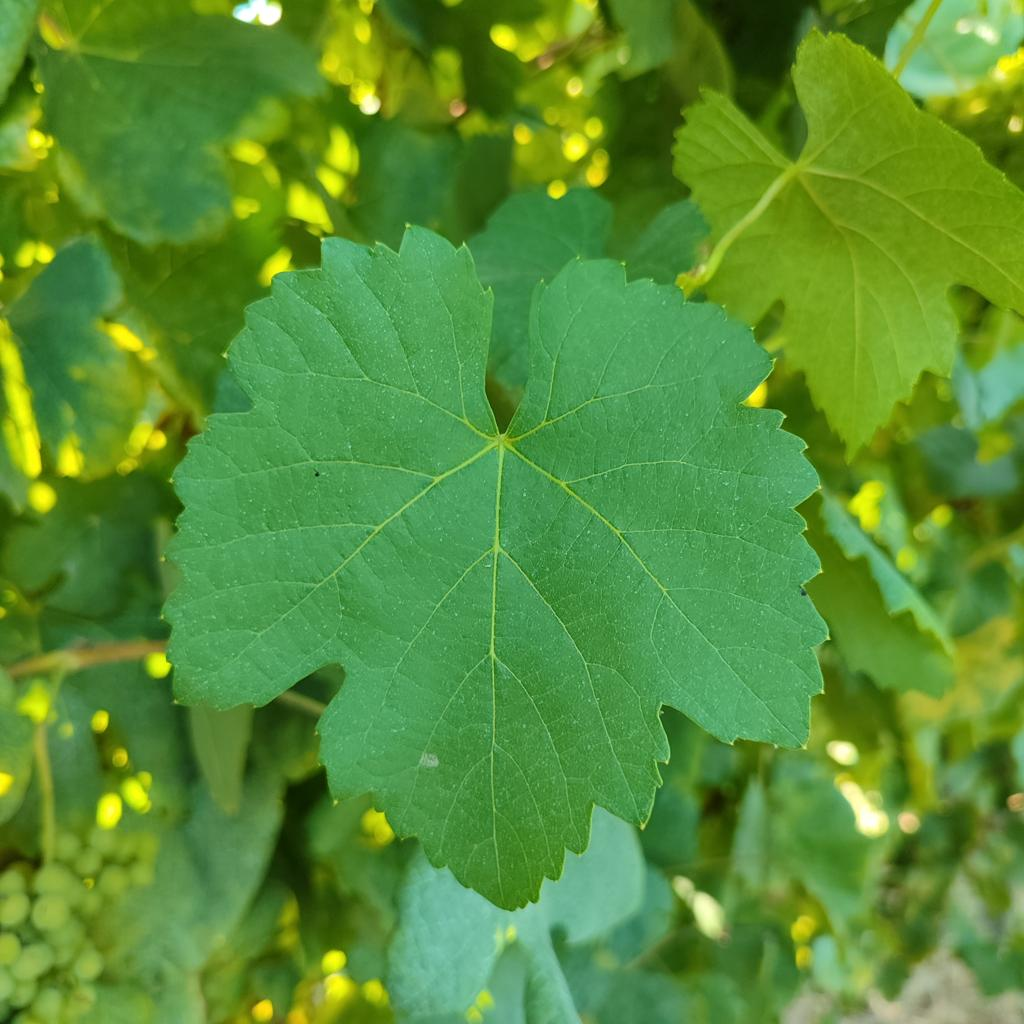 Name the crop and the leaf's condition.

grapevine, healthy
